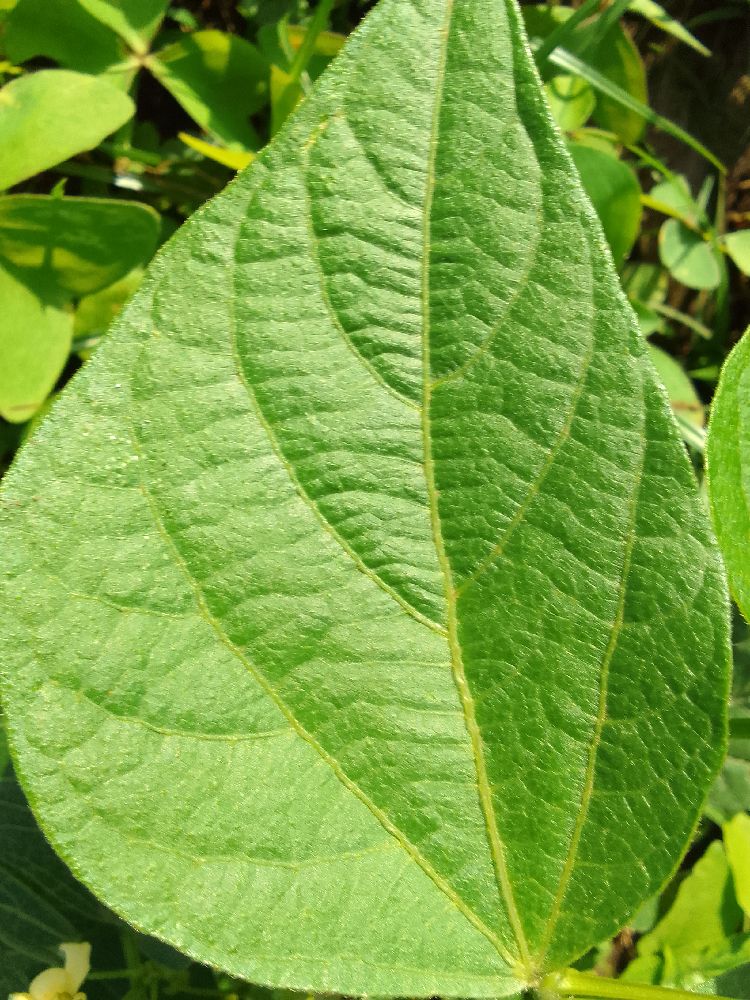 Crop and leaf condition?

common bean, healthy
